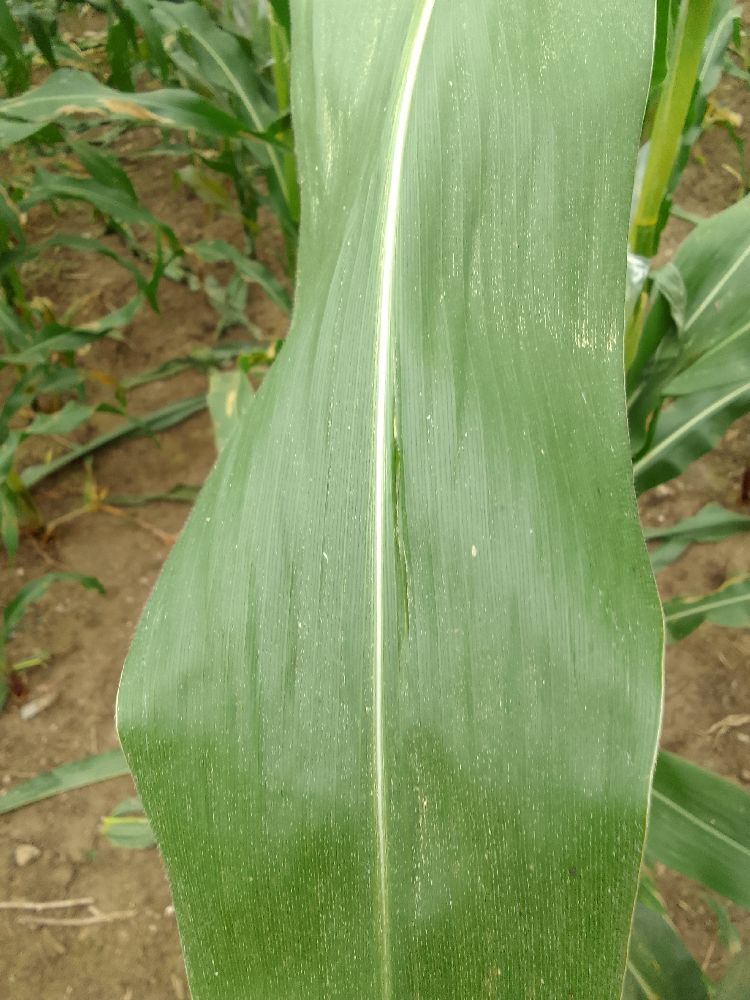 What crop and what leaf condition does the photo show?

maize, healthy
